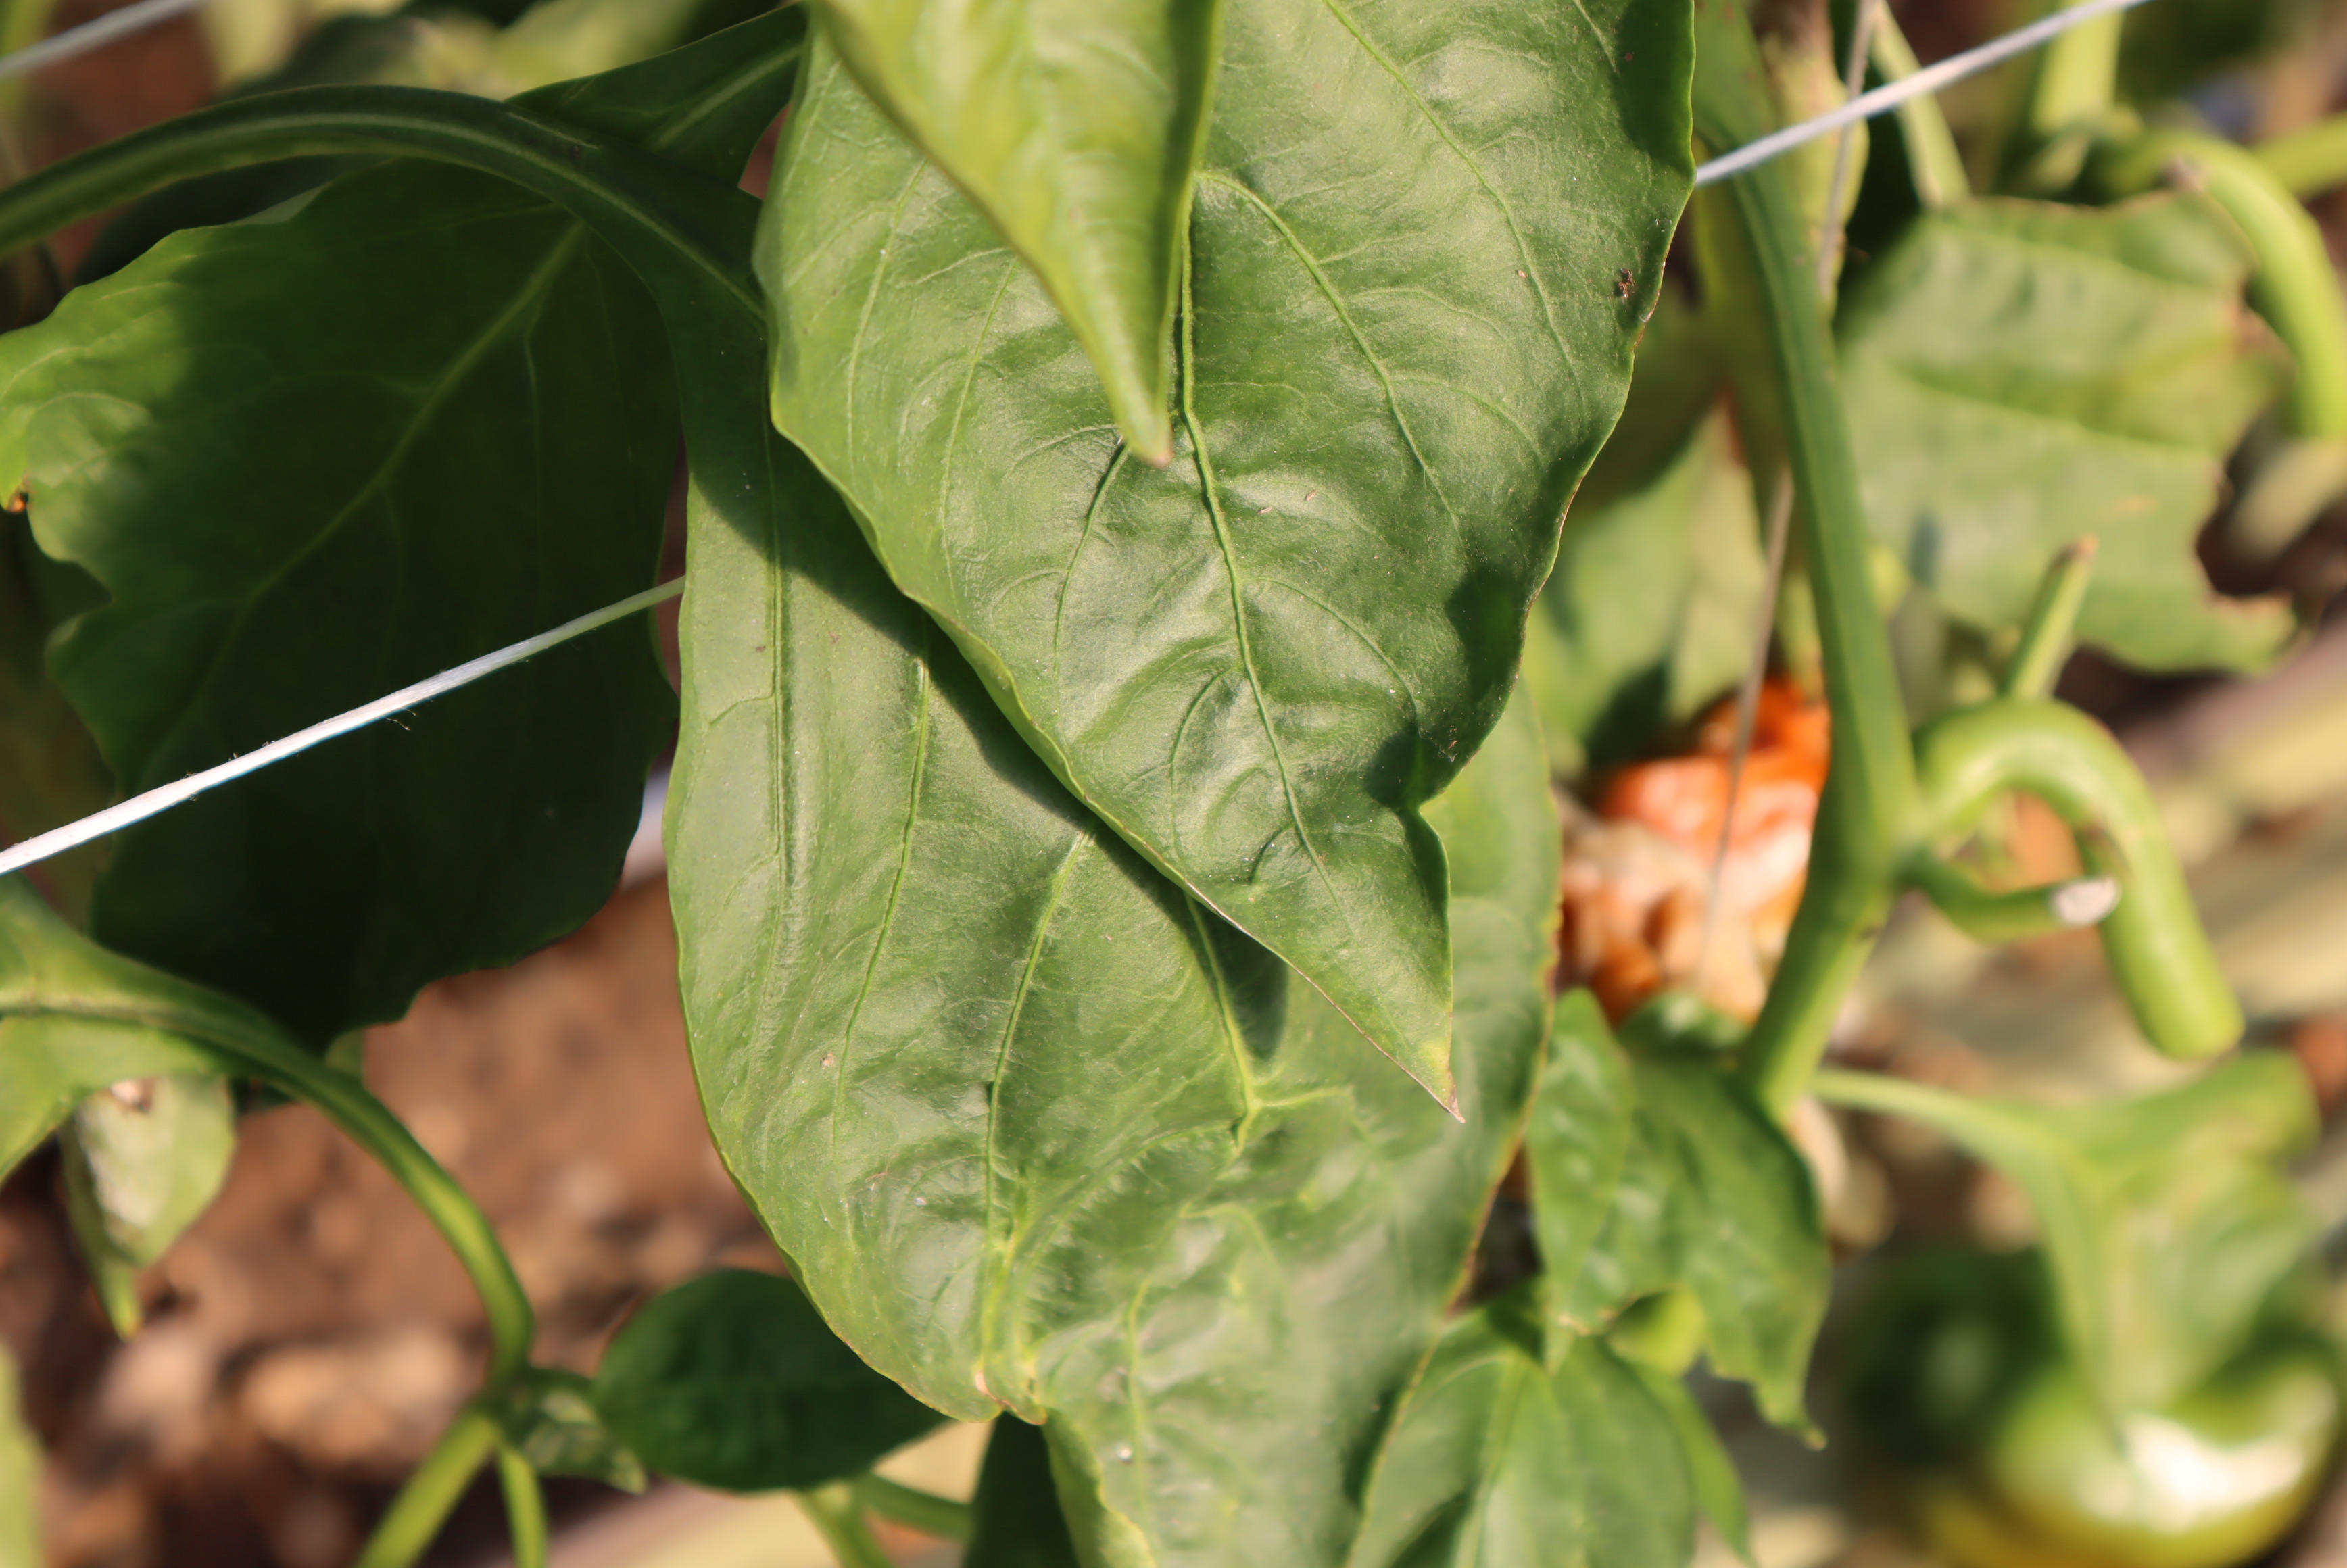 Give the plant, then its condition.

bell pepper, healthy
